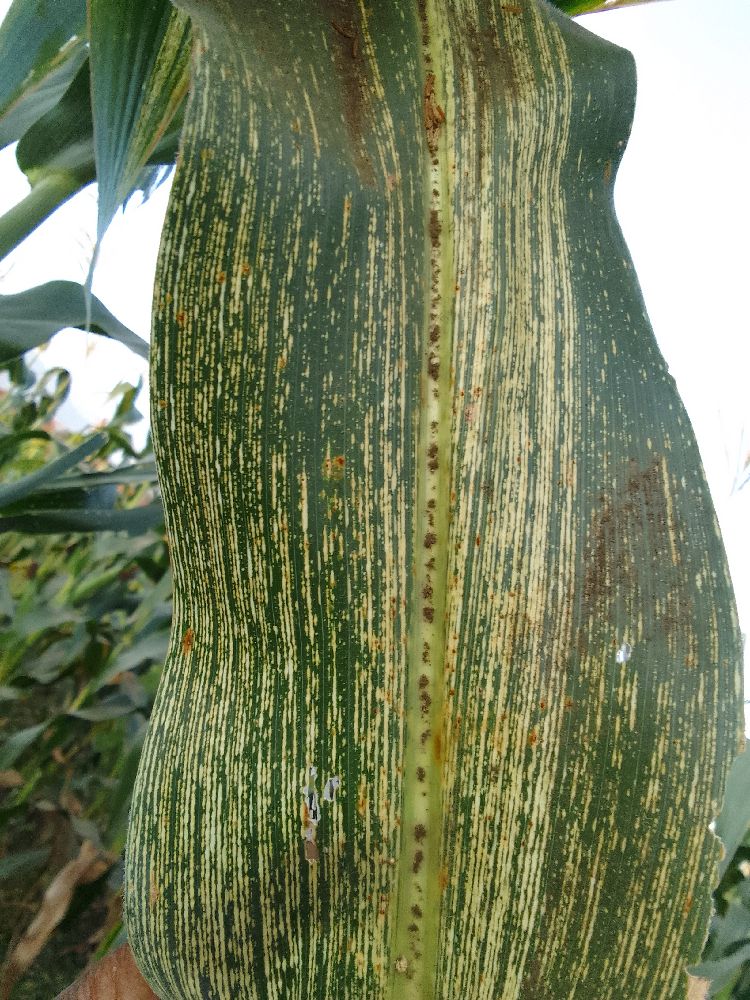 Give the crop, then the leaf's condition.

maize, maize streak virus
